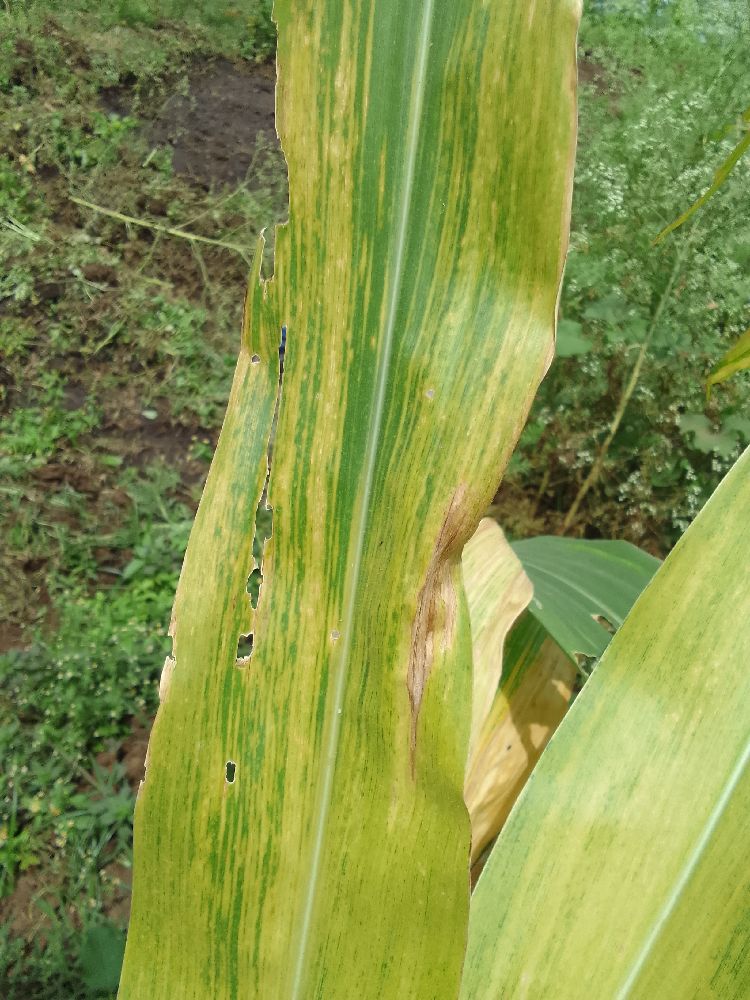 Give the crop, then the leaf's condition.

maize, maize lethal necrosis
